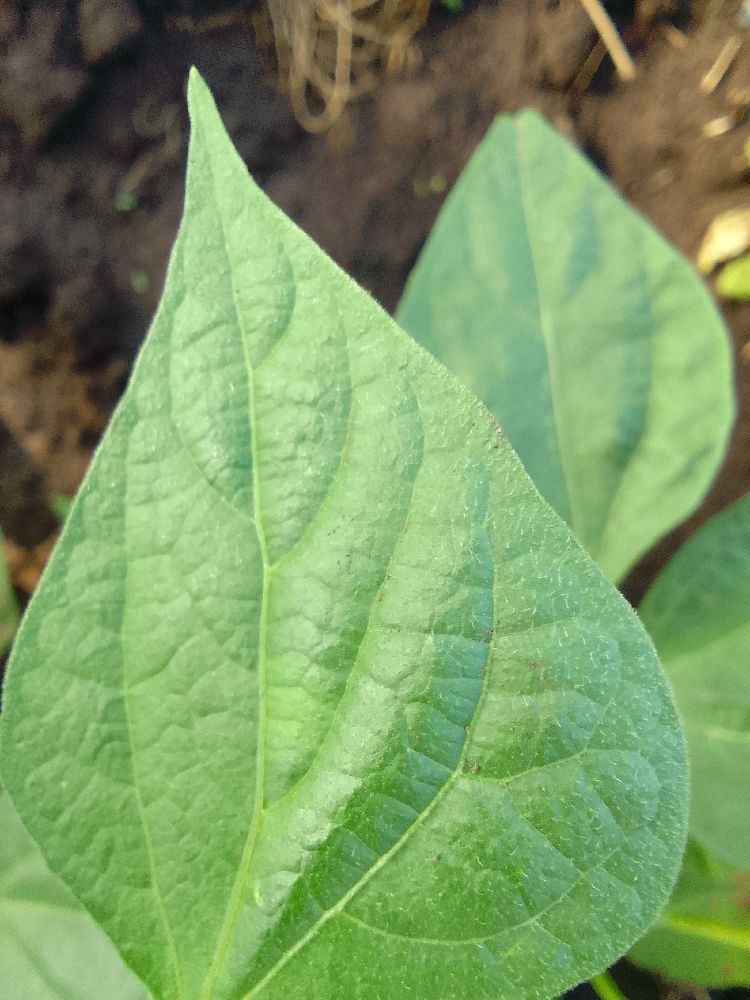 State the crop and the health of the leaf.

common bean, healthy
